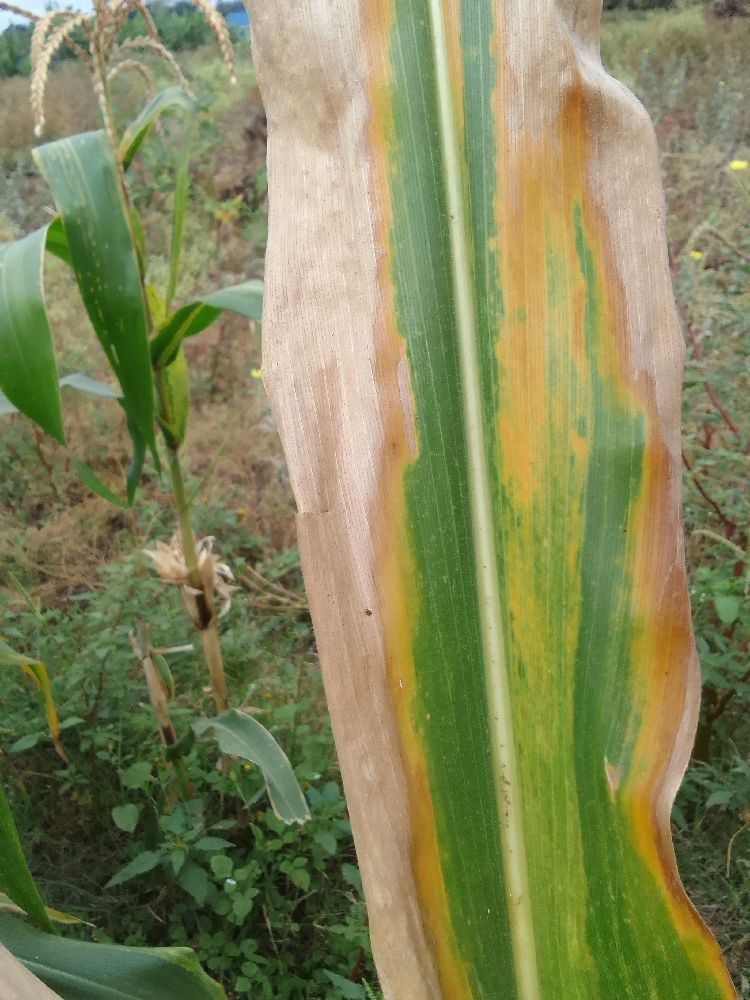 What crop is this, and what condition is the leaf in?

maize, maize lethal necrosis
